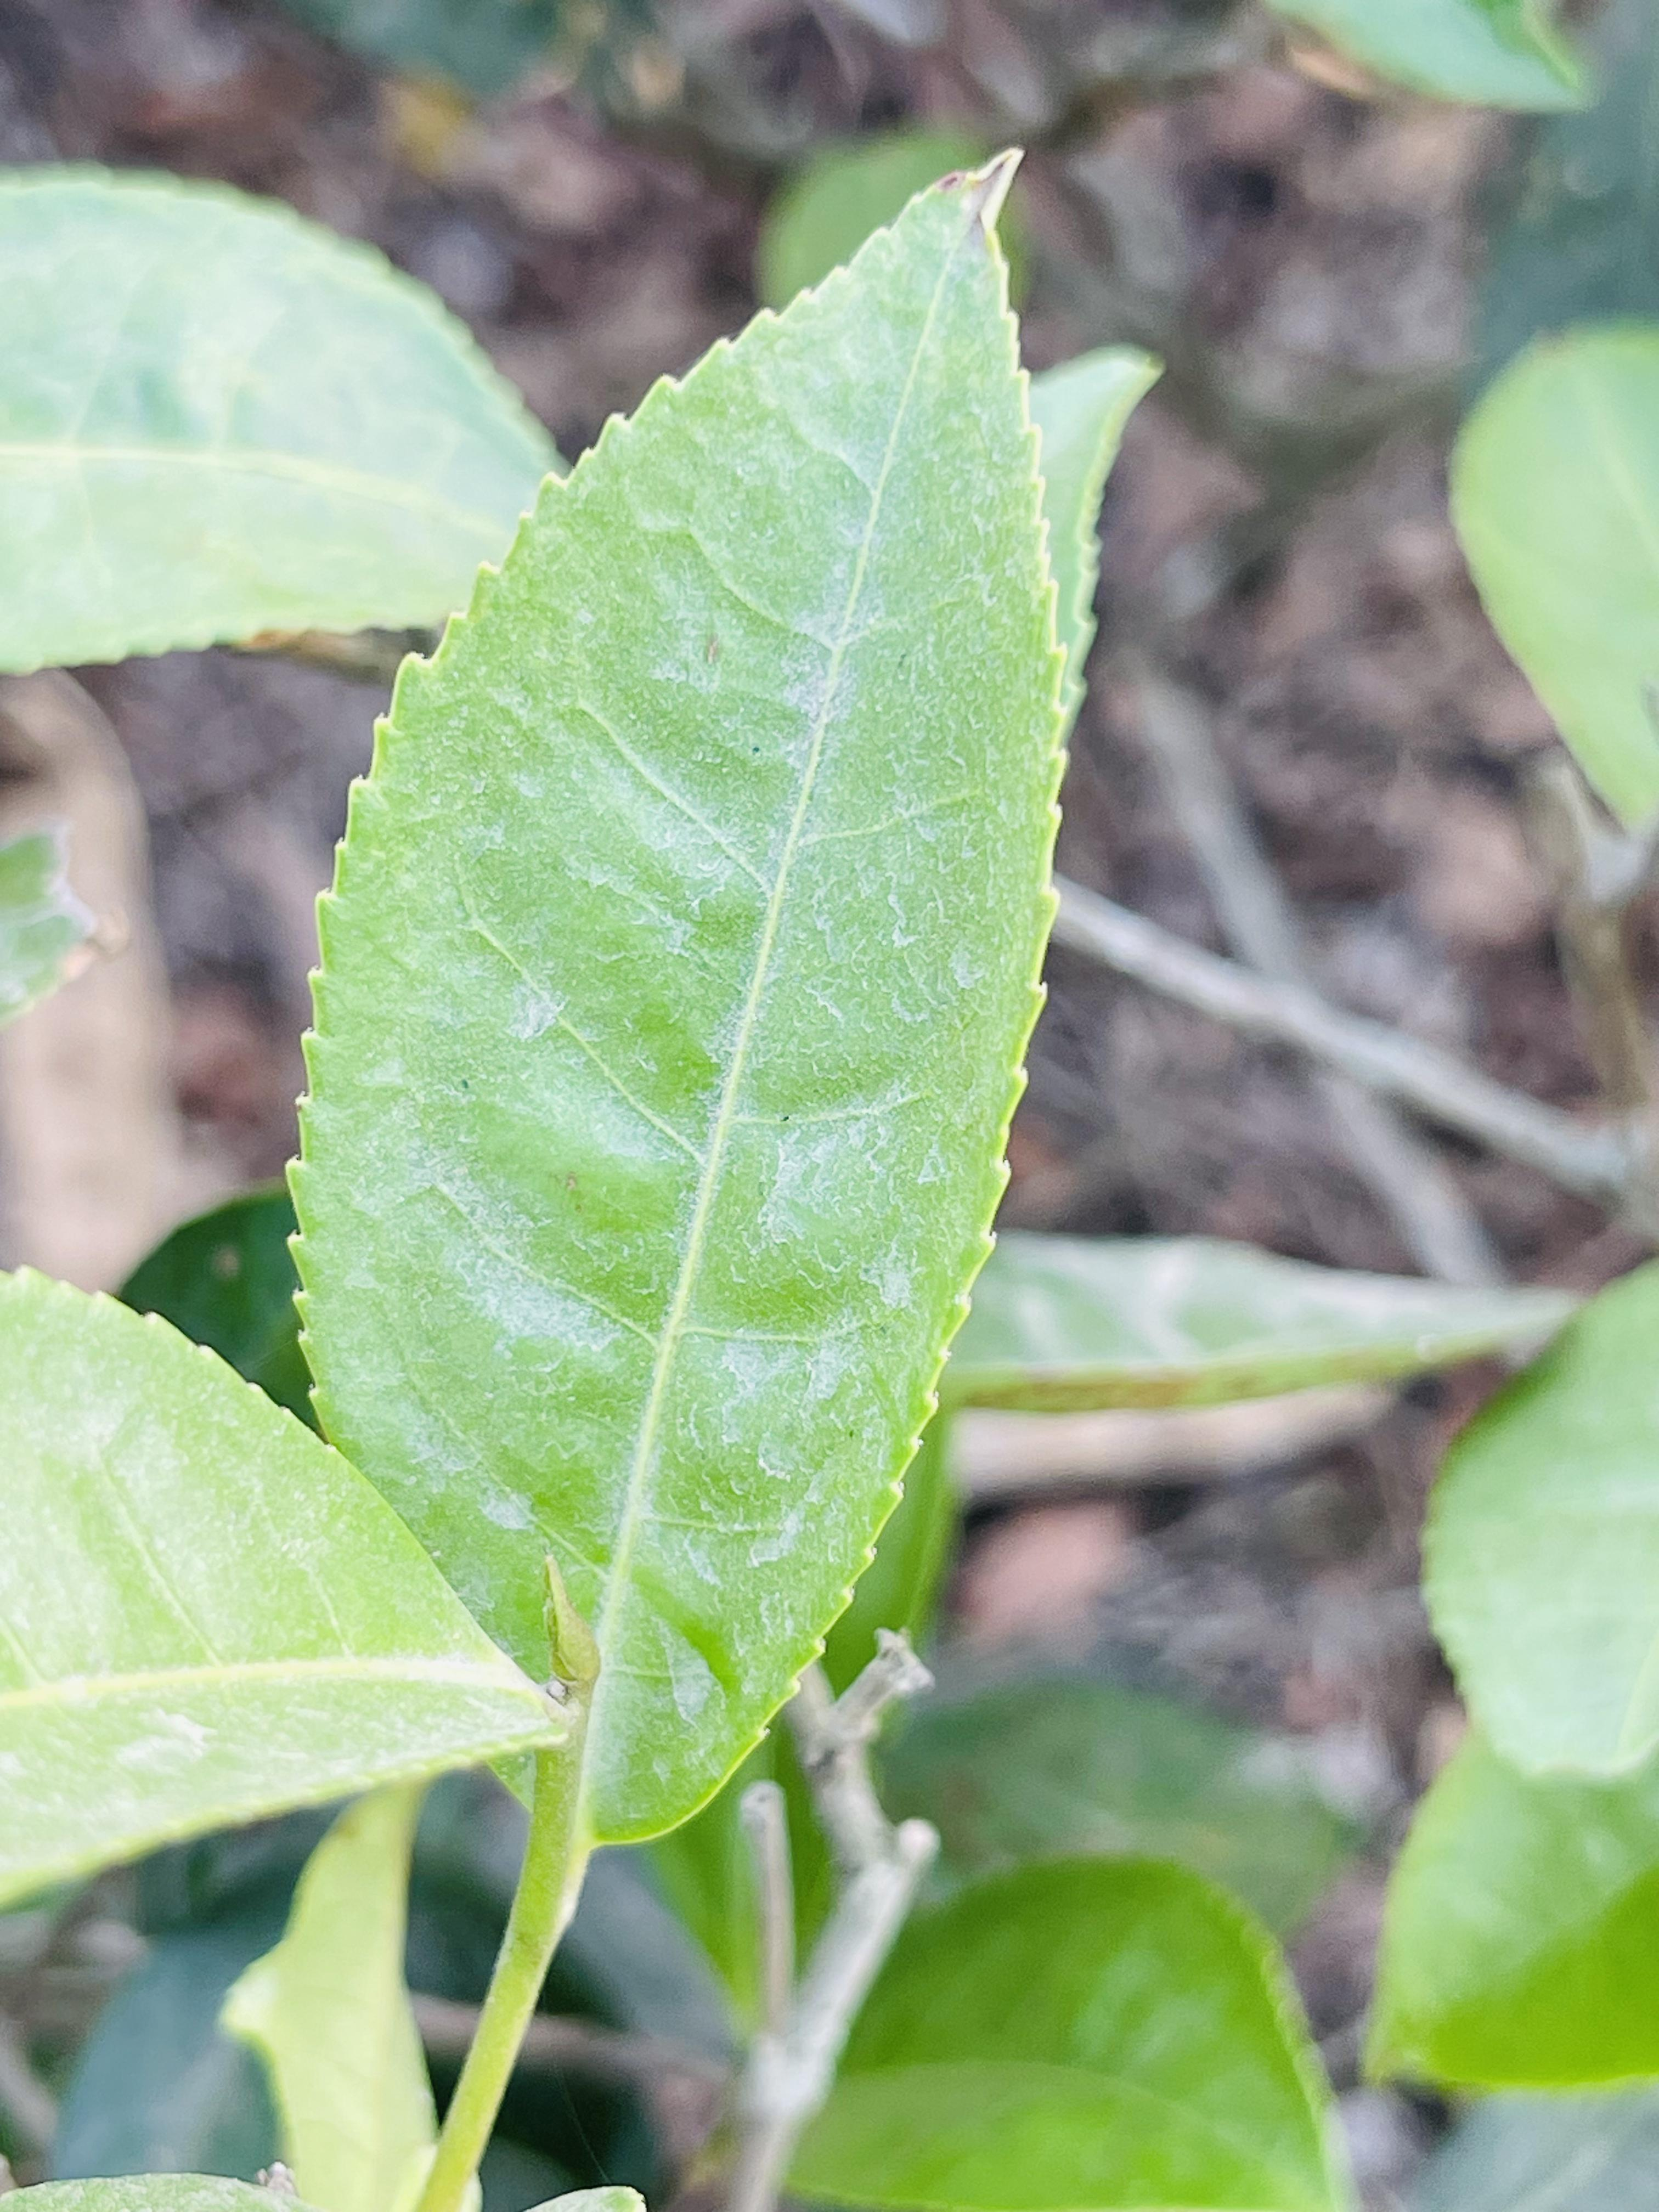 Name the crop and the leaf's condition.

tea, healthy leaf
